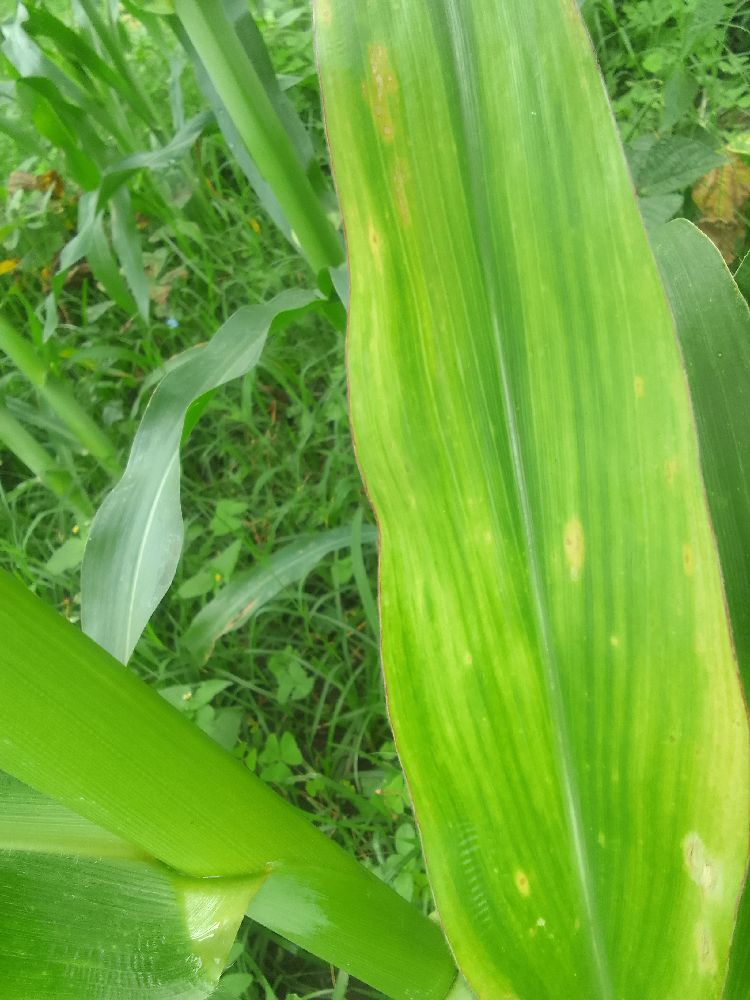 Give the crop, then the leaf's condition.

maize, maize lethal necrosis
